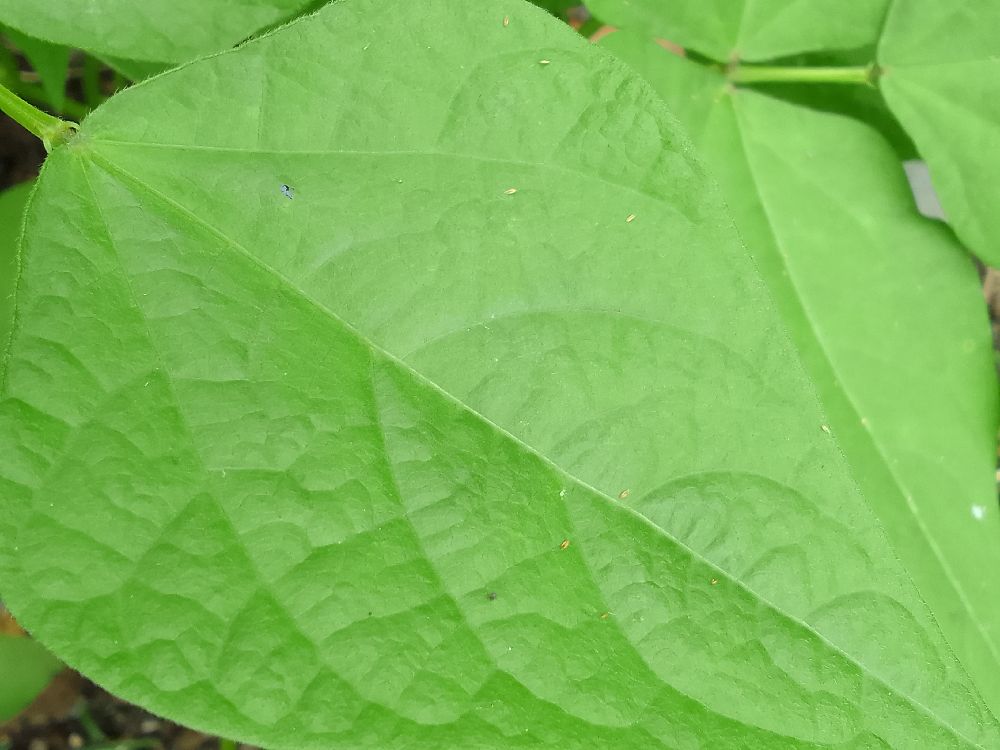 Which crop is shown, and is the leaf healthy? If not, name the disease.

common bean, healthy
